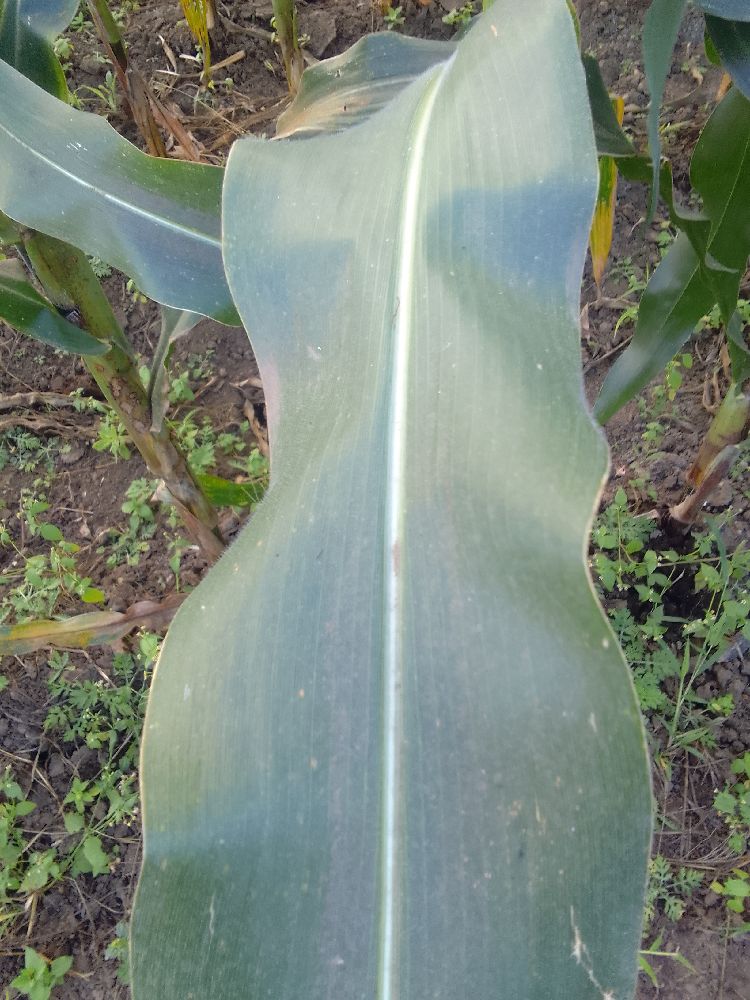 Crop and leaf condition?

maize, healthy
